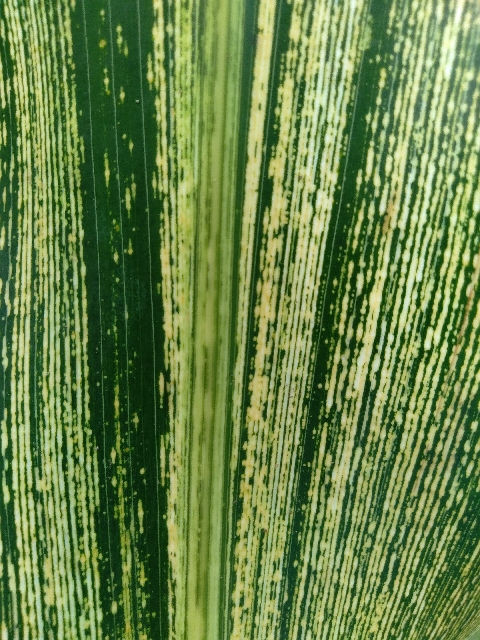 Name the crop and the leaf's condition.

maize, maize streak virus
